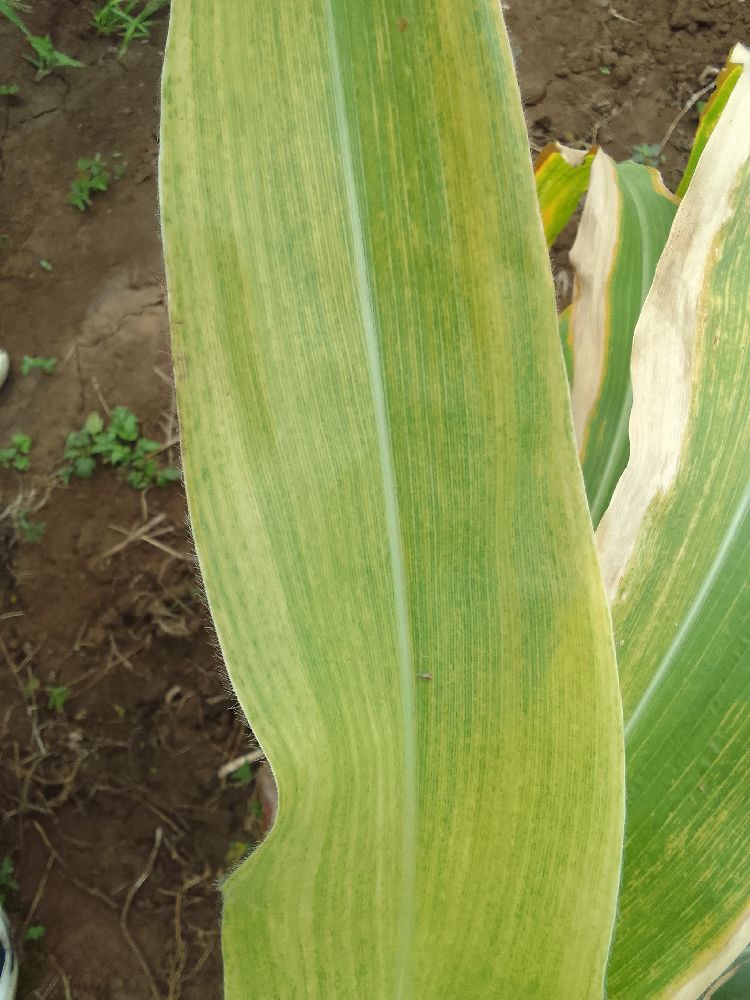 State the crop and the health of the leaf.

maize, maize lethal necrosis
